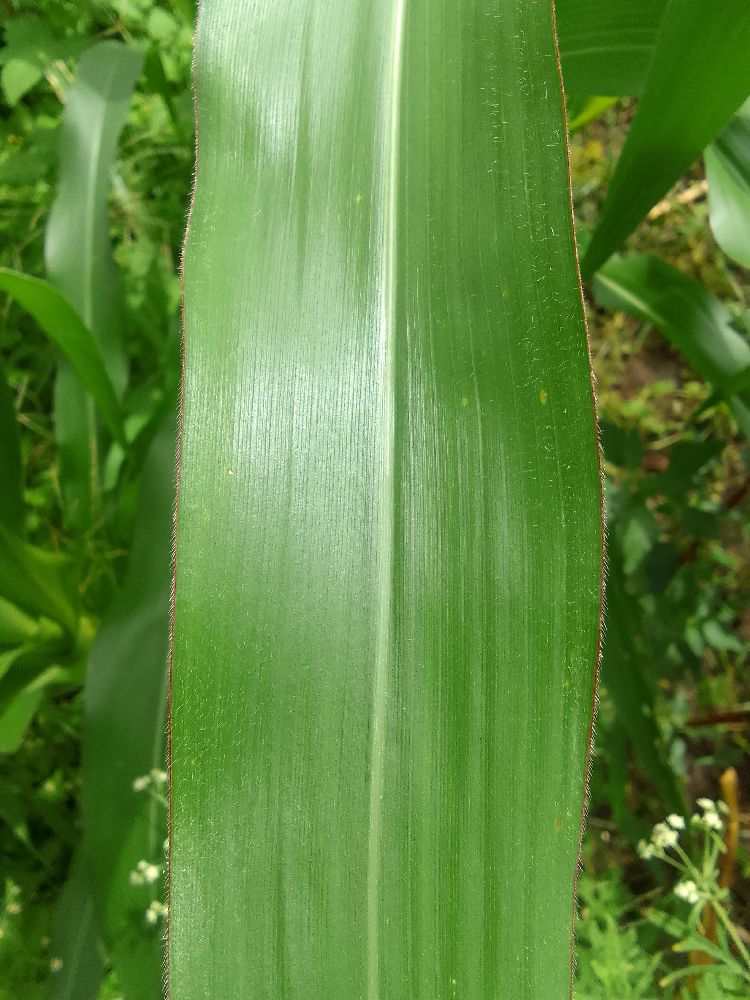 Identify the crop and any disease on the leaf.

maize, healthy
